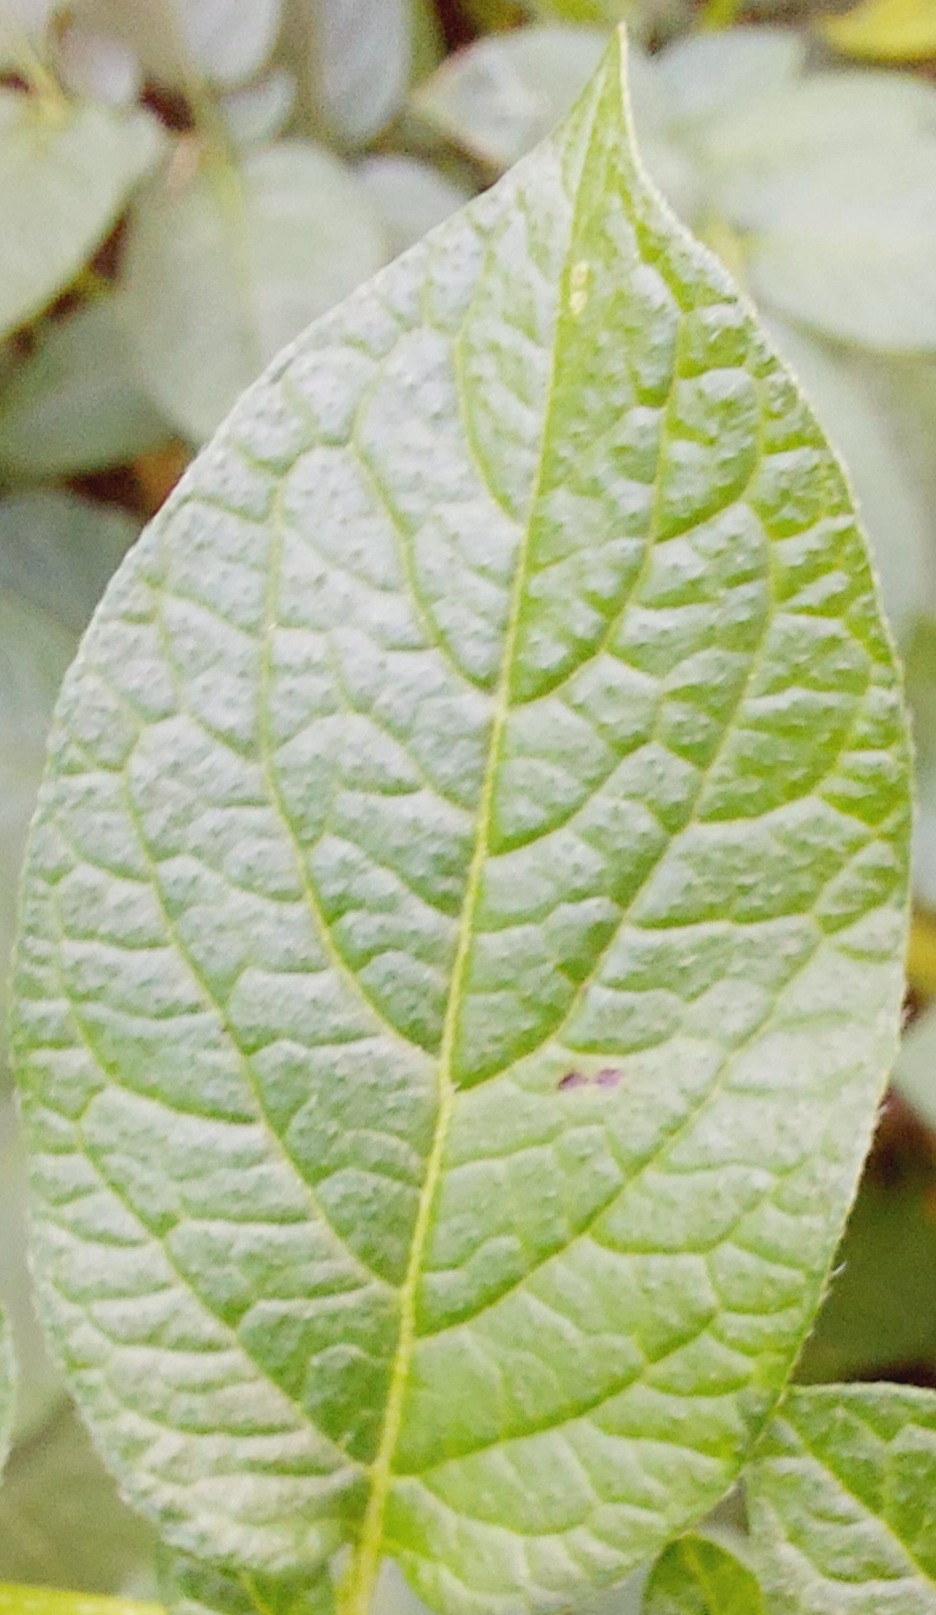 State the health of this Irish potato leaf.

healthy
